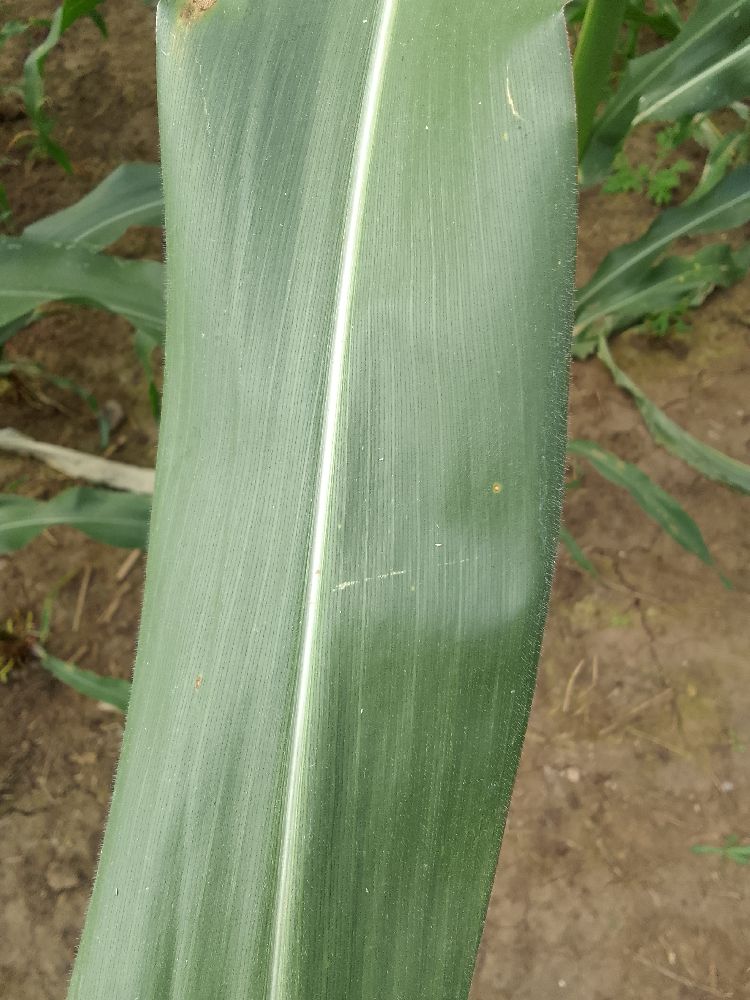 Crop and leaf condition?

maize, healthy
